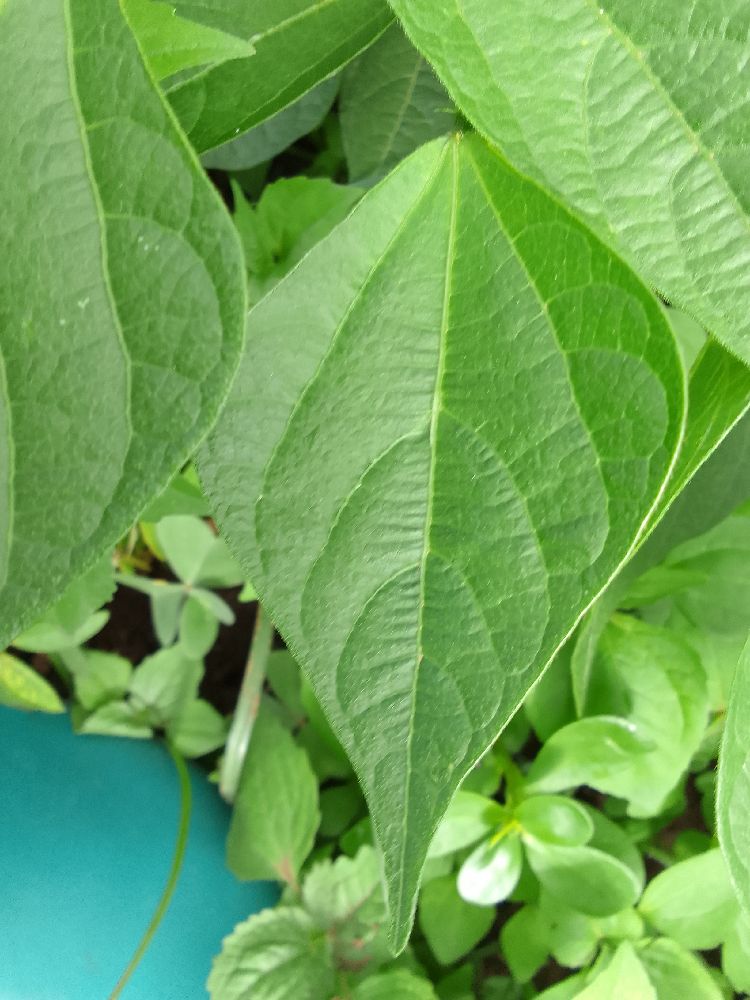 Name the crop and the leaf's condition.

common bean, healthy
